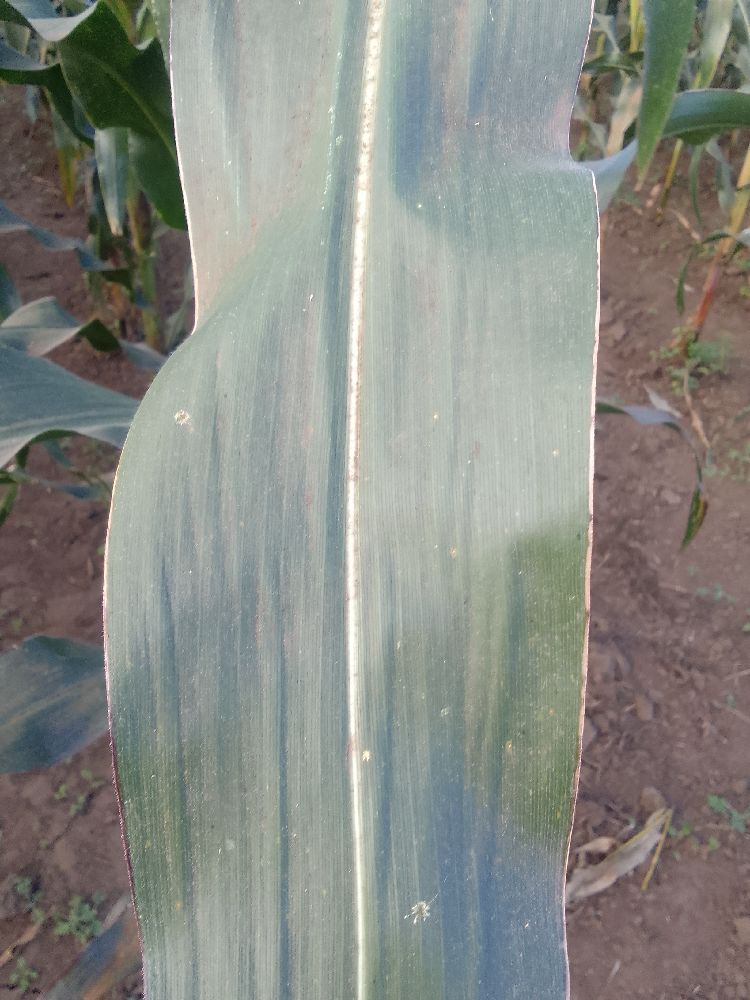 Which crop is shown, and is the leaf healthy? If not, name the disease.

maize, healthy
